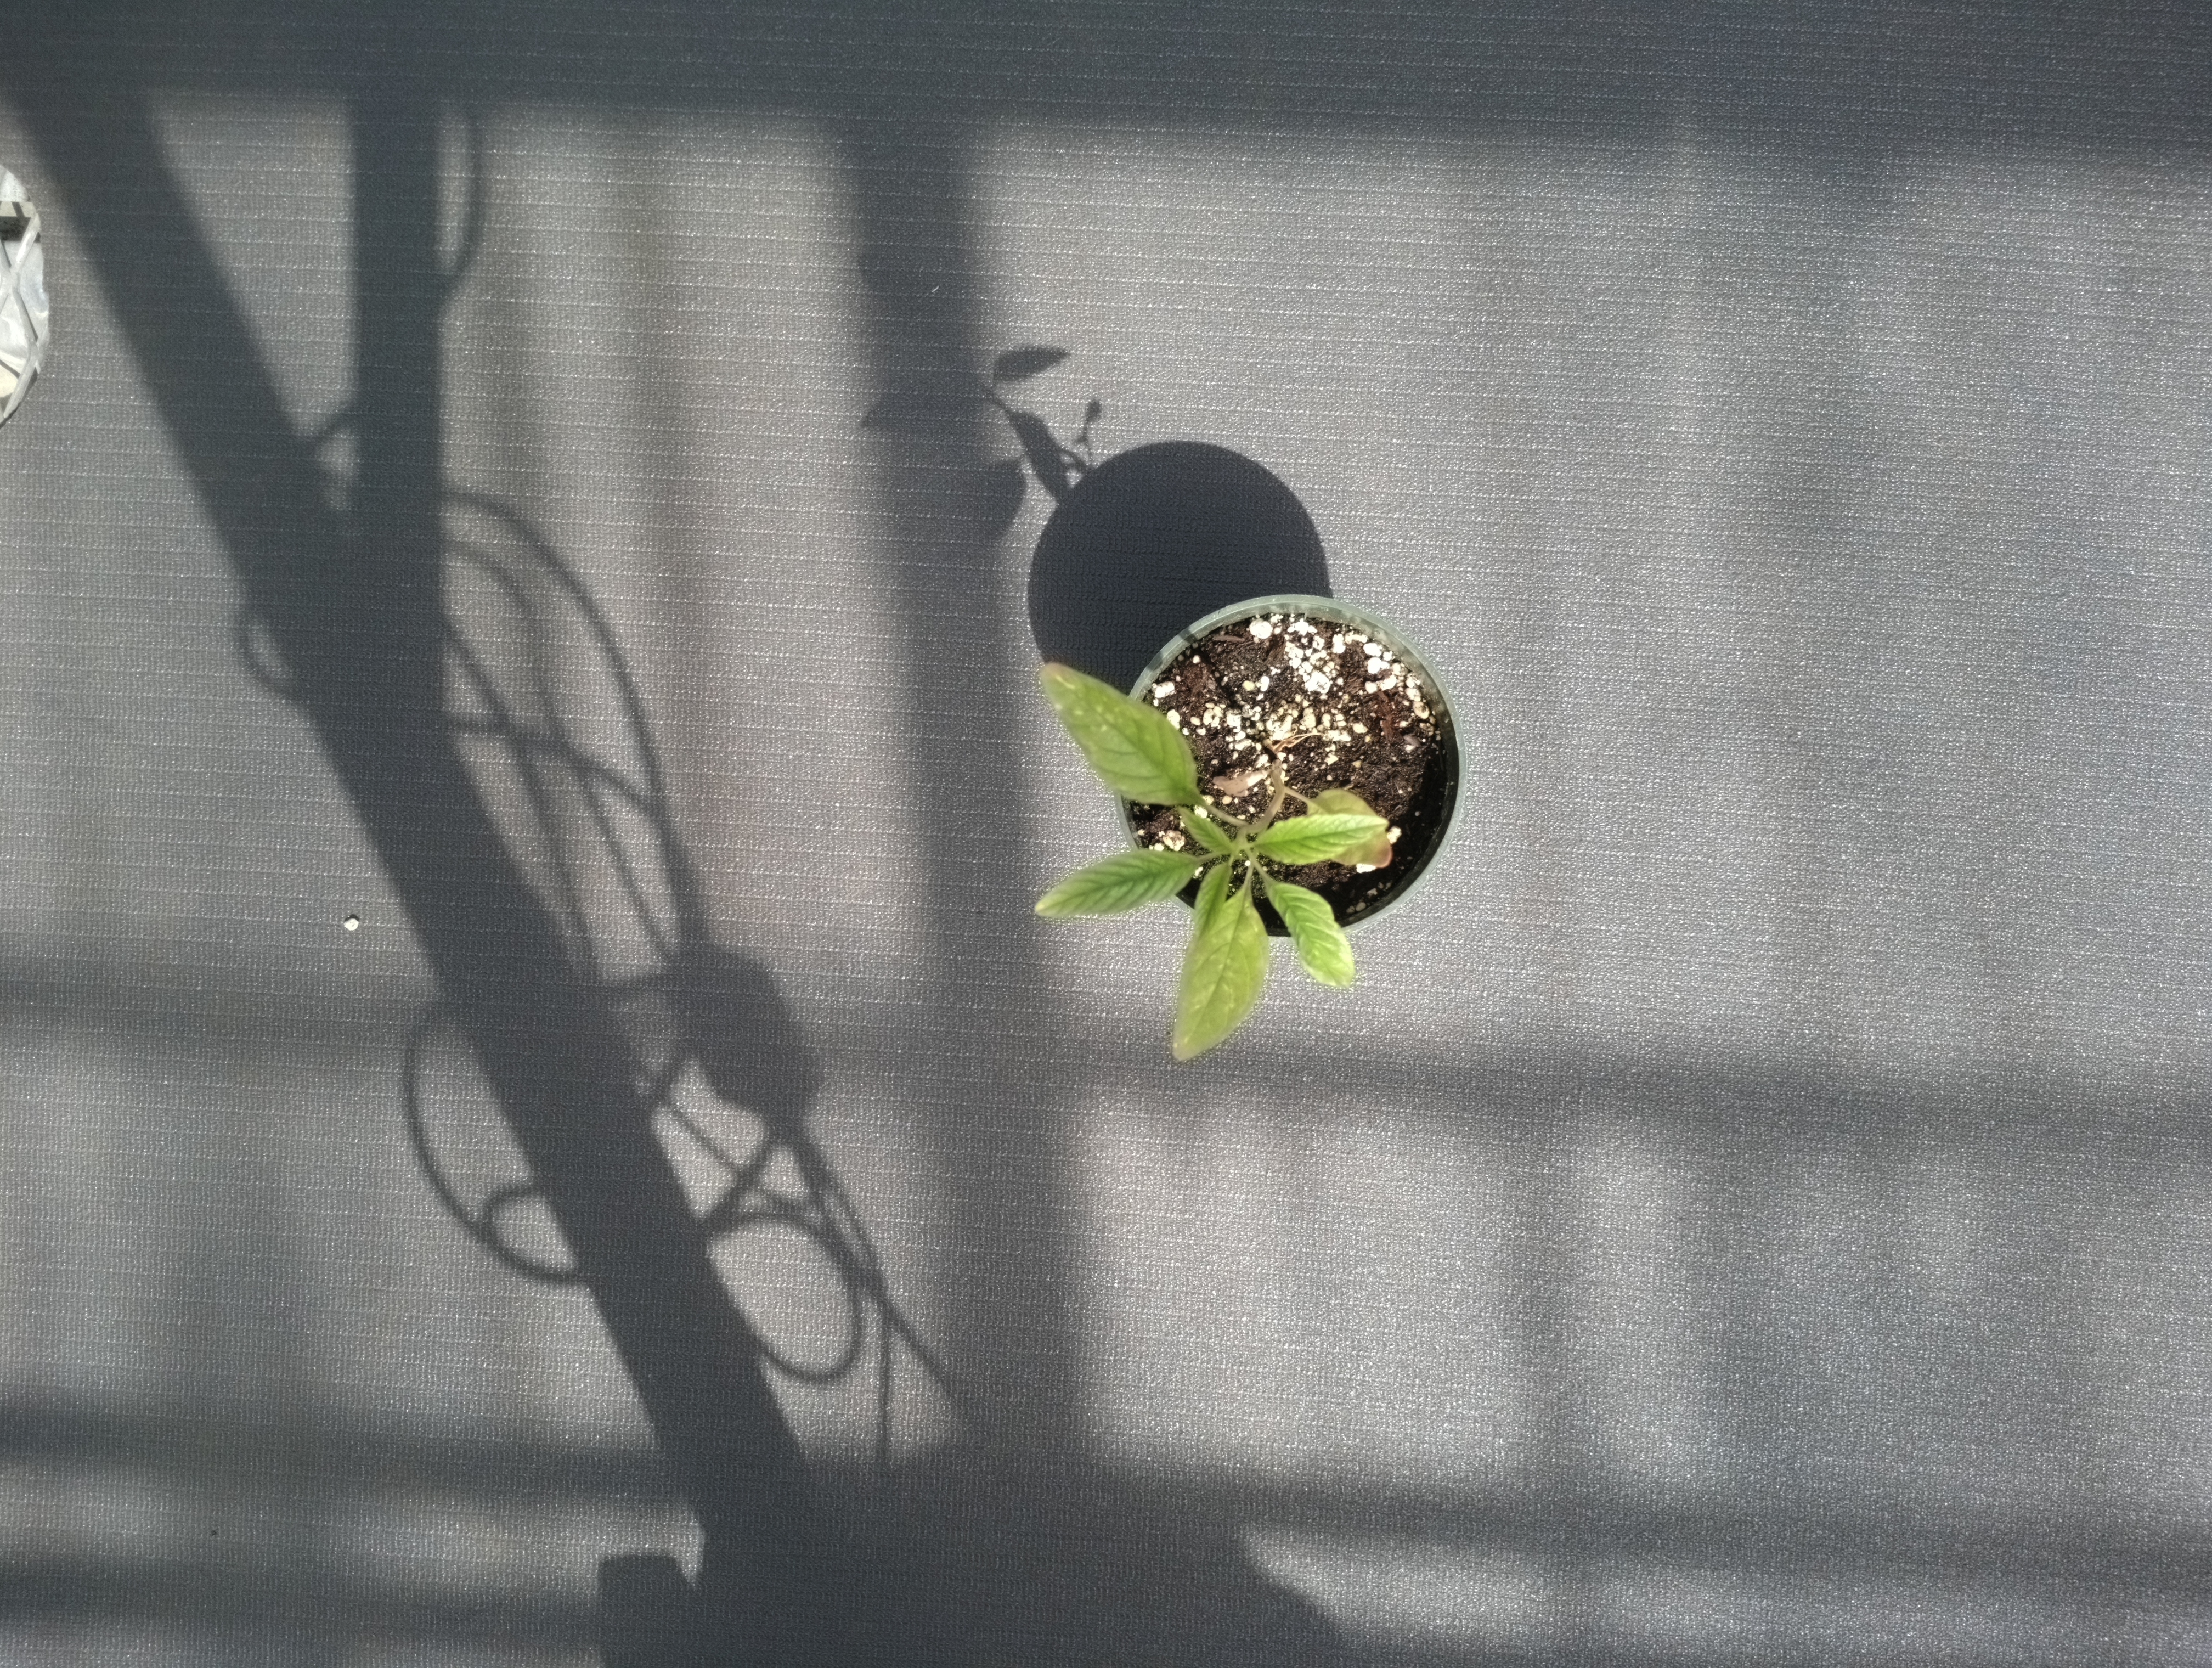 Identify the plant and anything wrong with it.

waterhemp, healthy untreated
